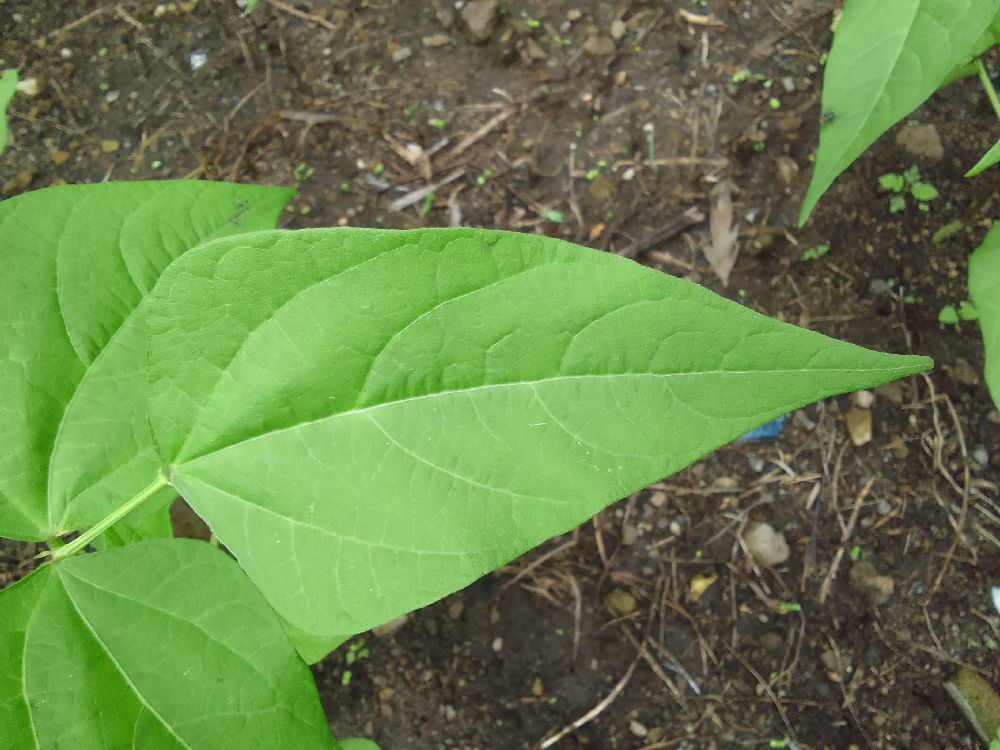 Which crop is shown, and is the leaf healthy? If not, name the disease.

common bean, healthy
